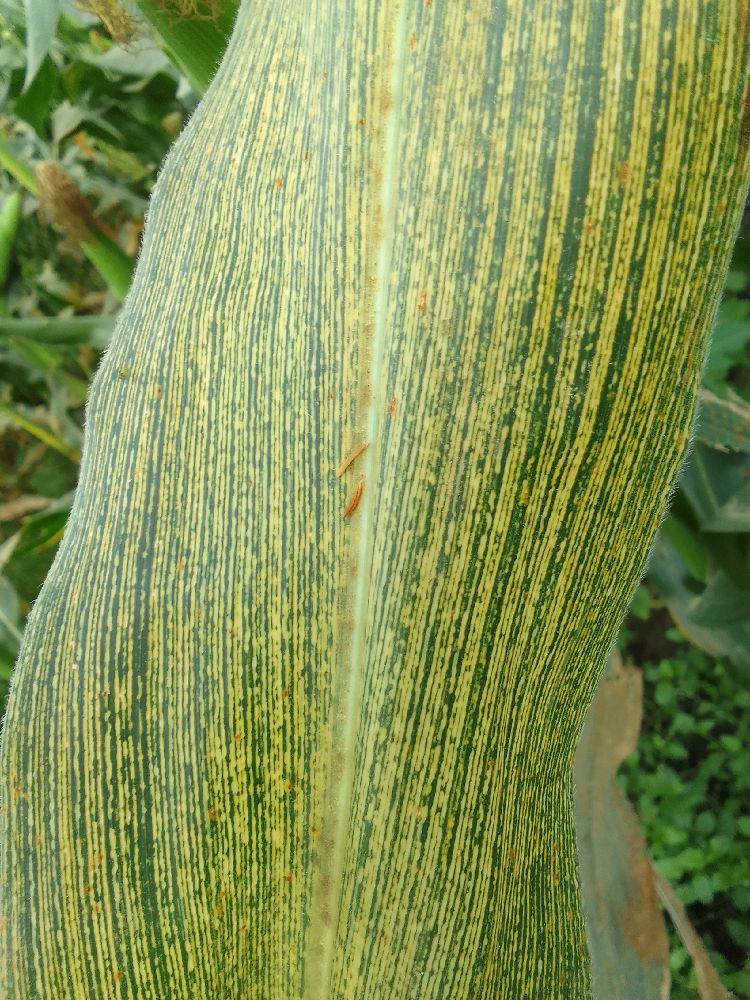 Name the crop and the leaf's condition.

maize, maize streak virus
